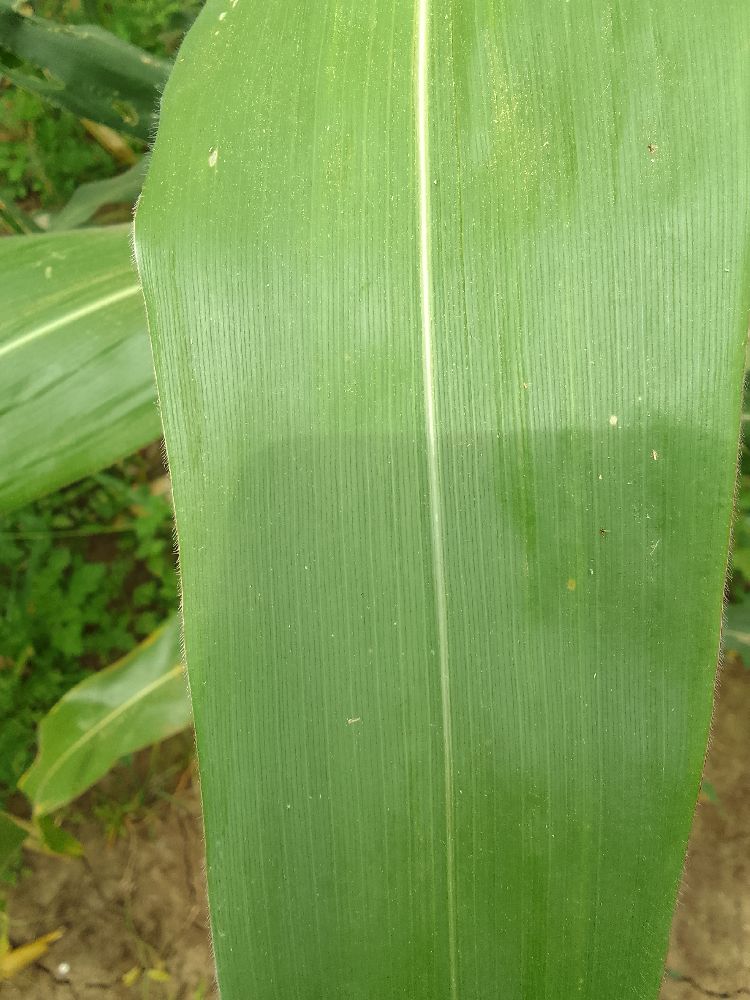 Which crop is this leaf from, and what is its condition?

maize, healthy
